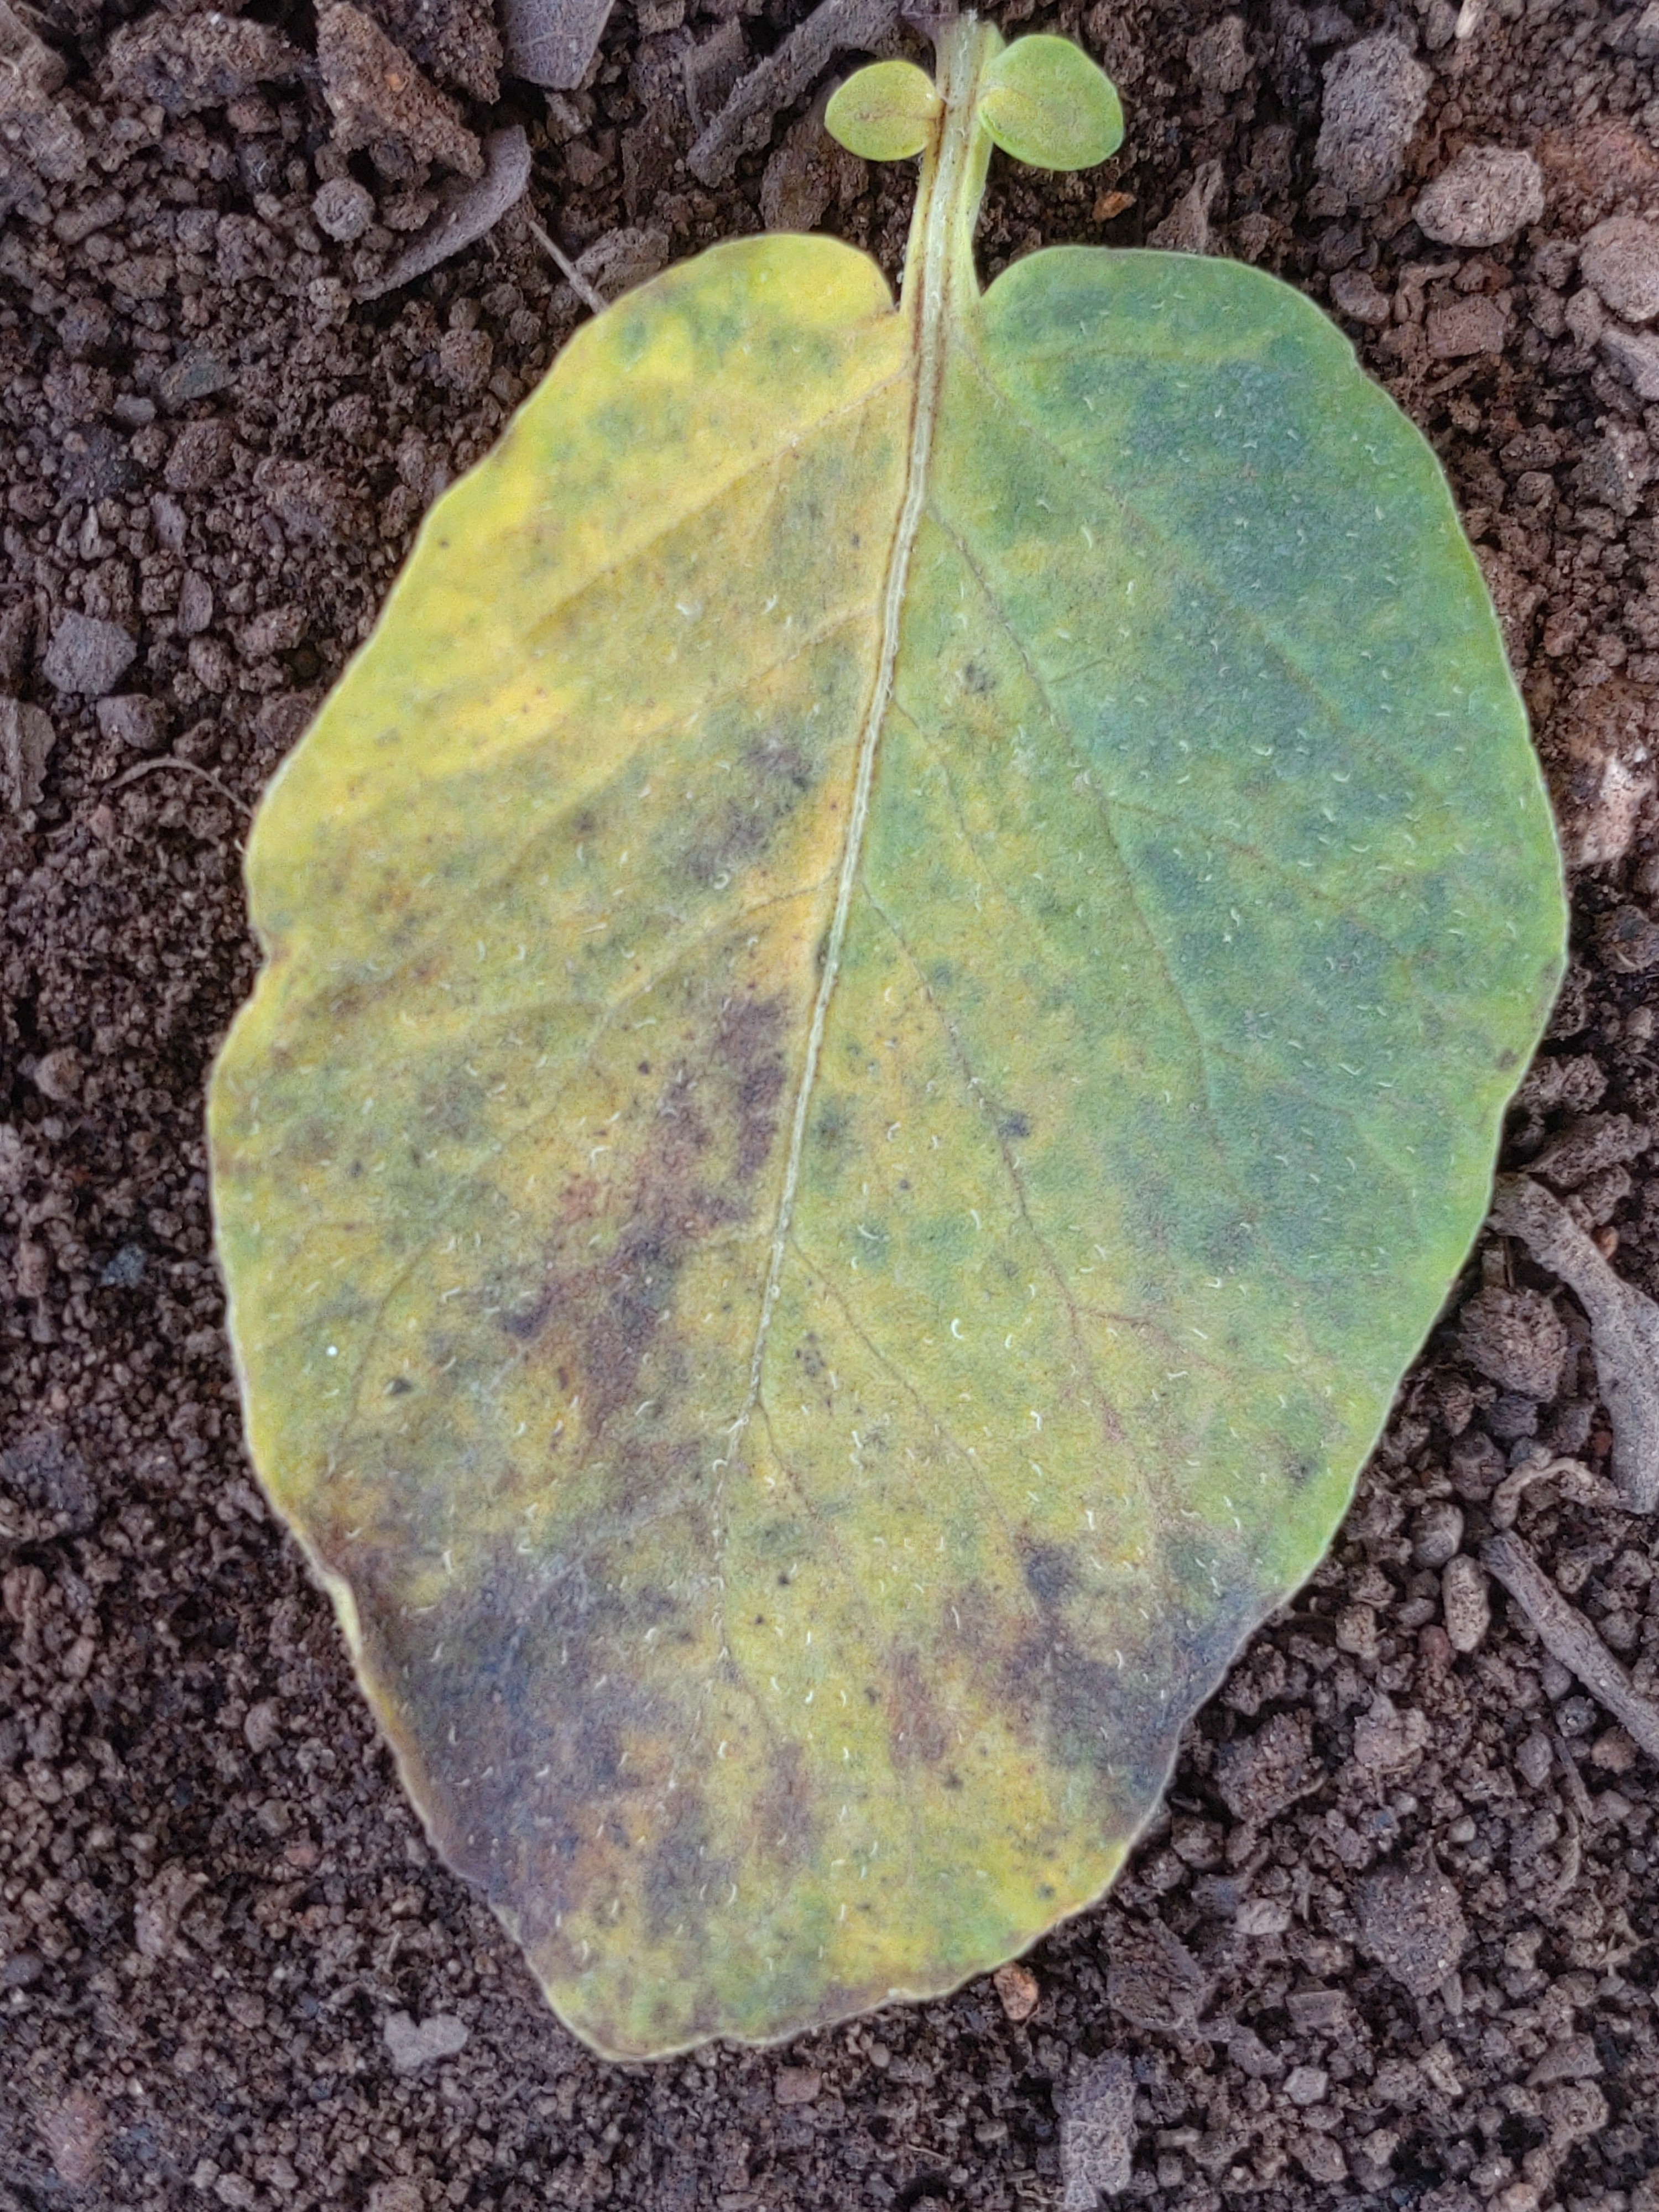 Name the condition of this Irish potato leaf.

late blight
